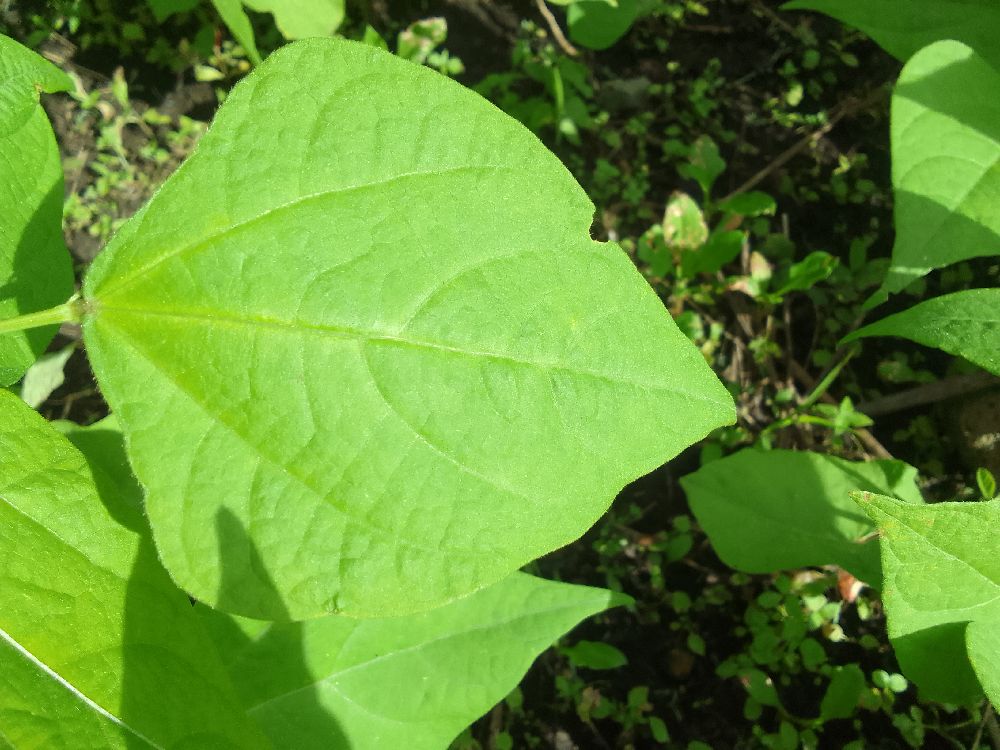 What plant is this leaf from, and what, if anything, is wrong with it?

common bean, healthy
